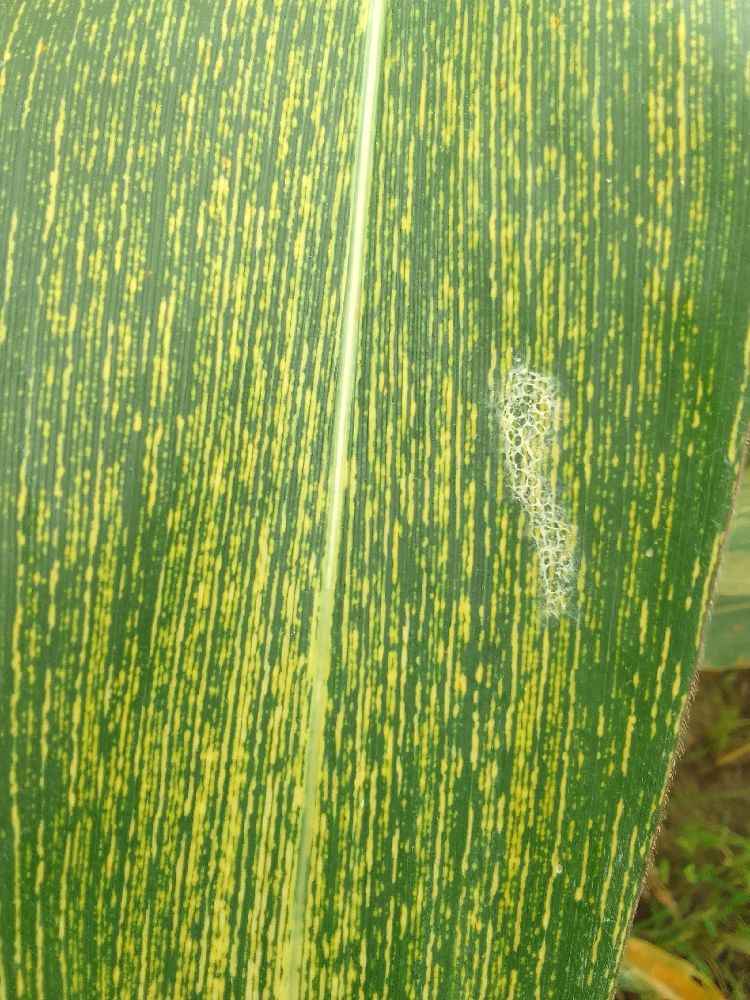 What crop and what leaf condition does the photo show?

maize, maize streak virus
